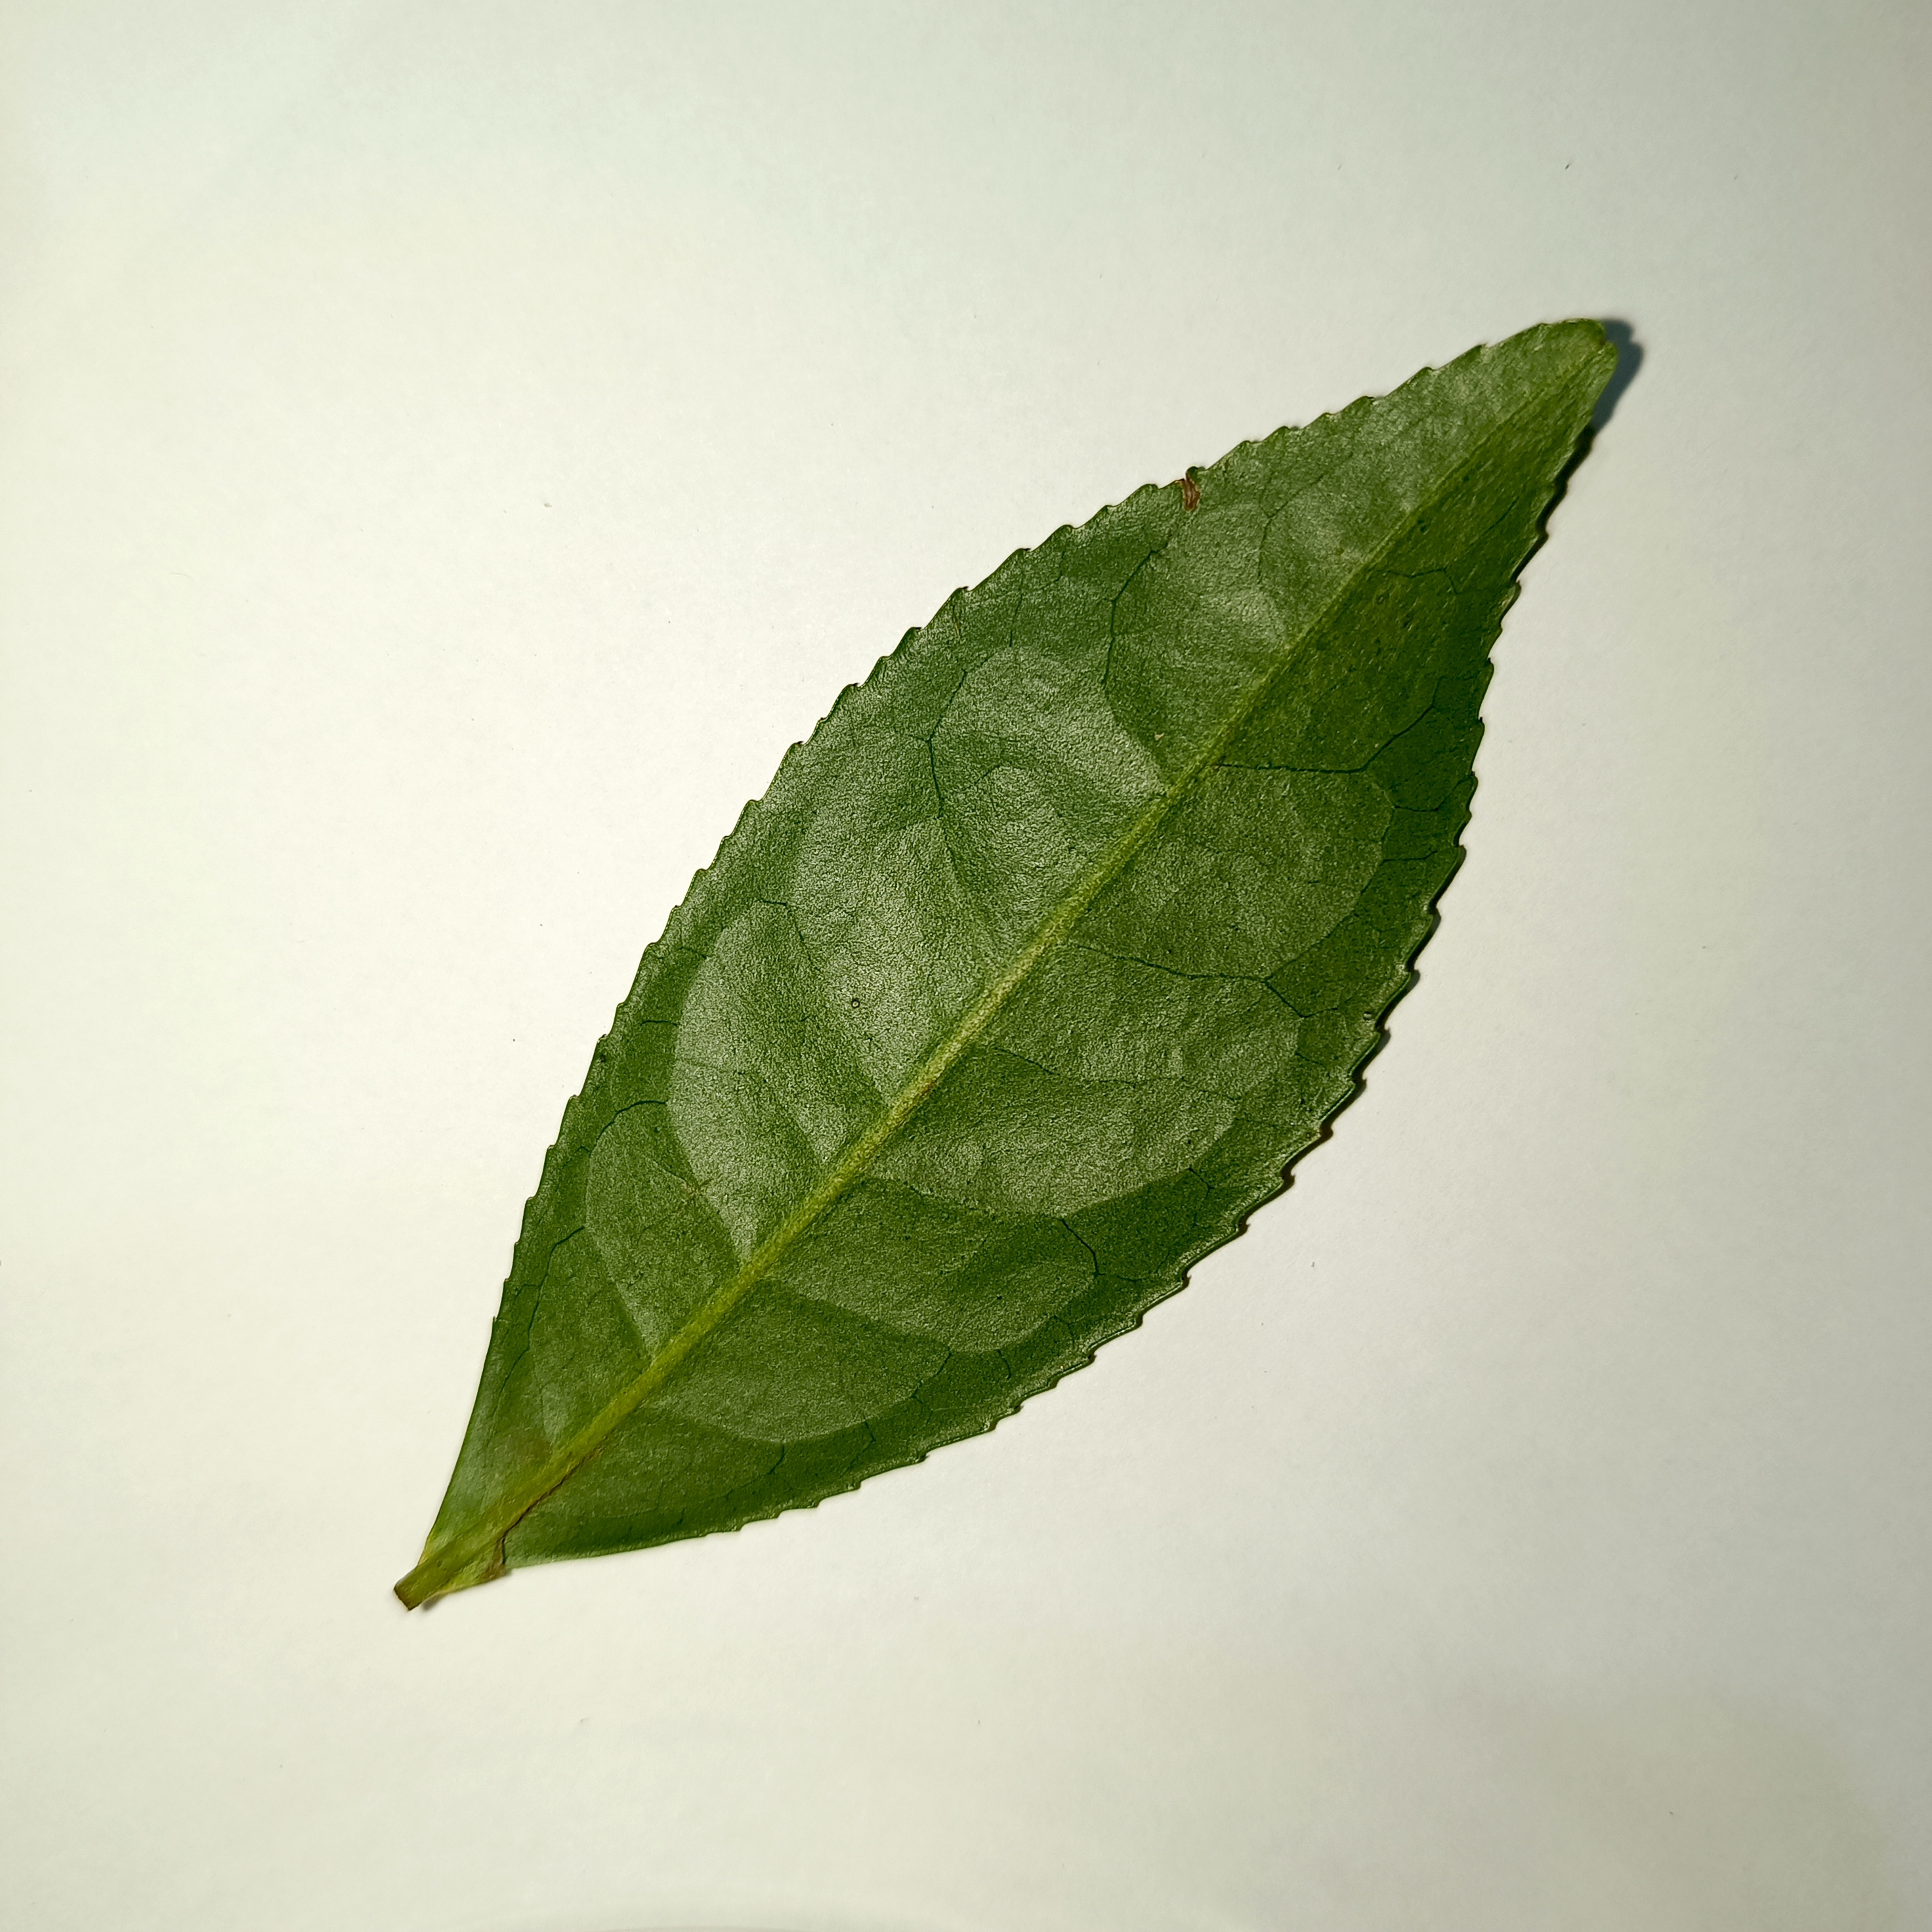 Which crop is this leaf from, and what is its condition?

tea, healthy
